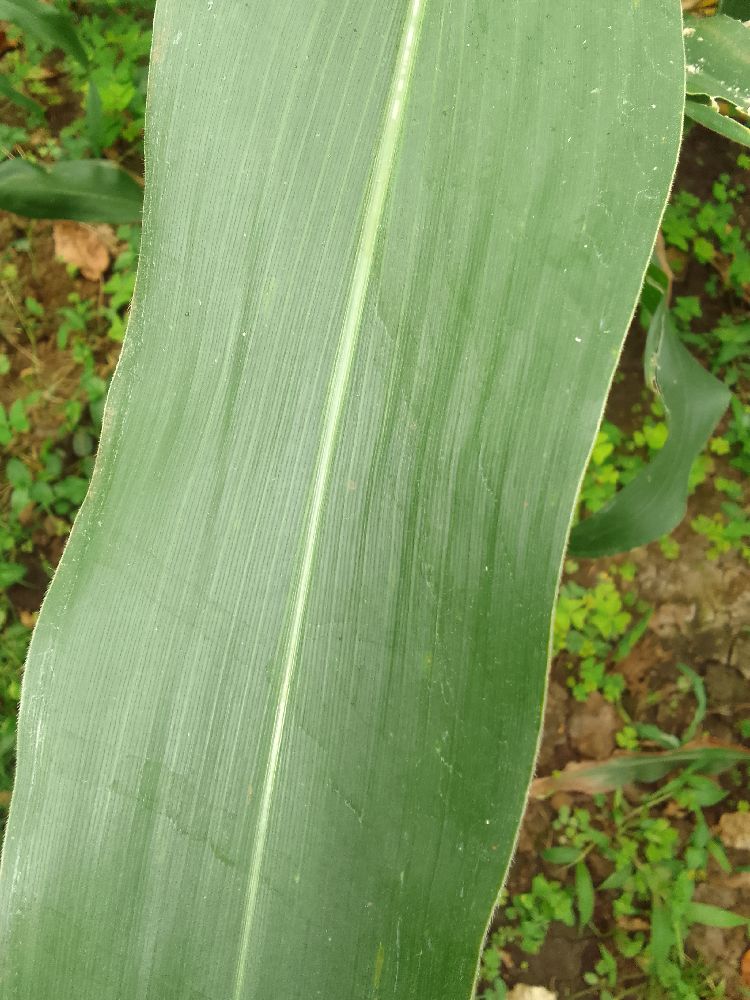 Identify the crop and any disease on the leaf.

maize, healthy
